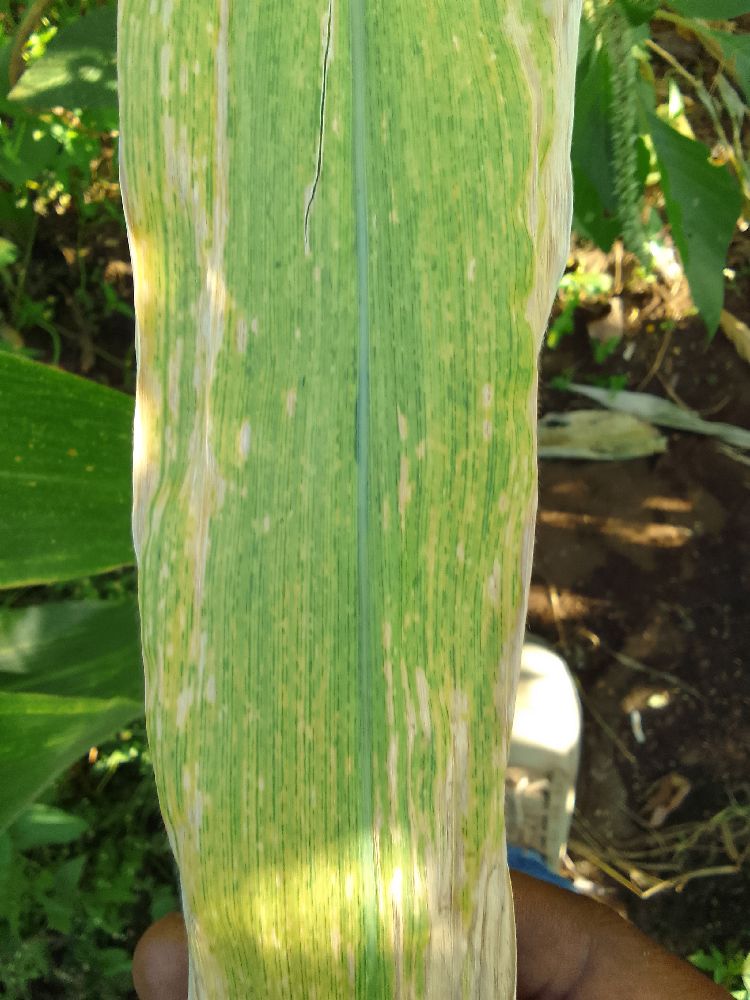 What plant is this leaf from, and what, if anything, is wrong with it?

maize, maize lethal necrosis
